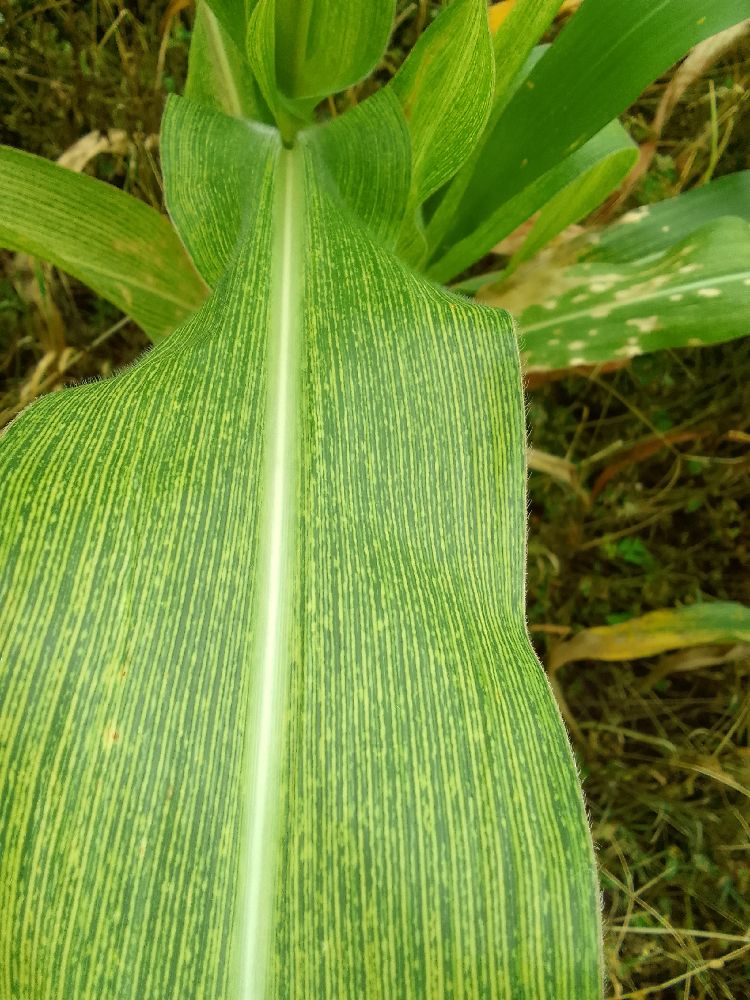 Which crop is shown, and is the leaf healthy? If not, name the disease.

maize, maize streak virus
